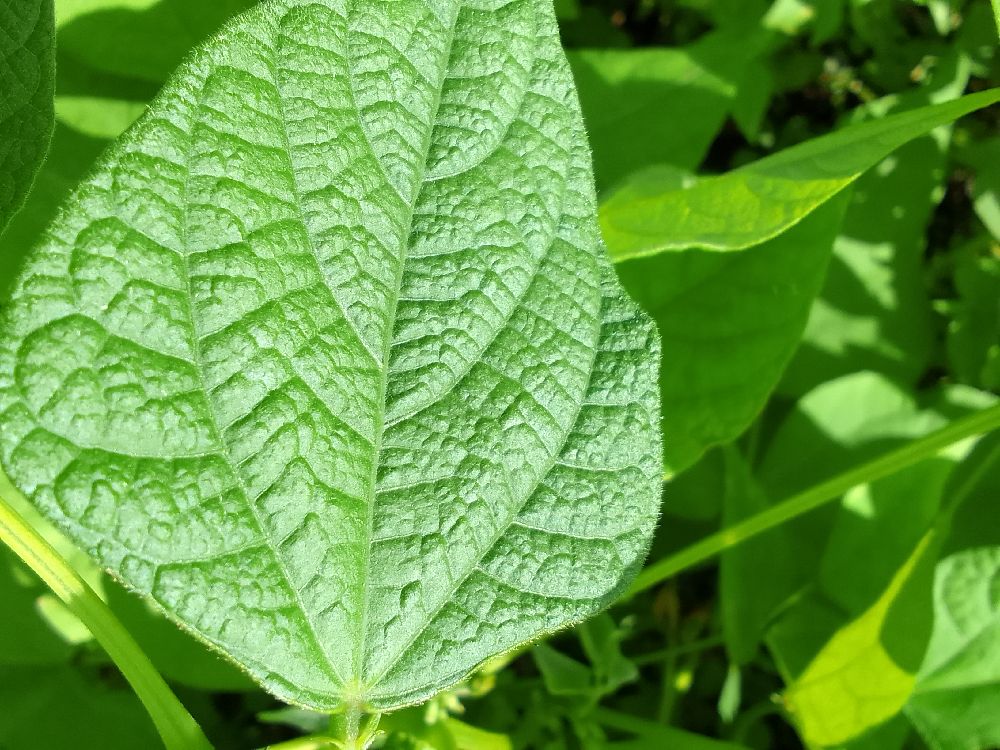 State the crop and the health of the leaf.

common bean, healthy
